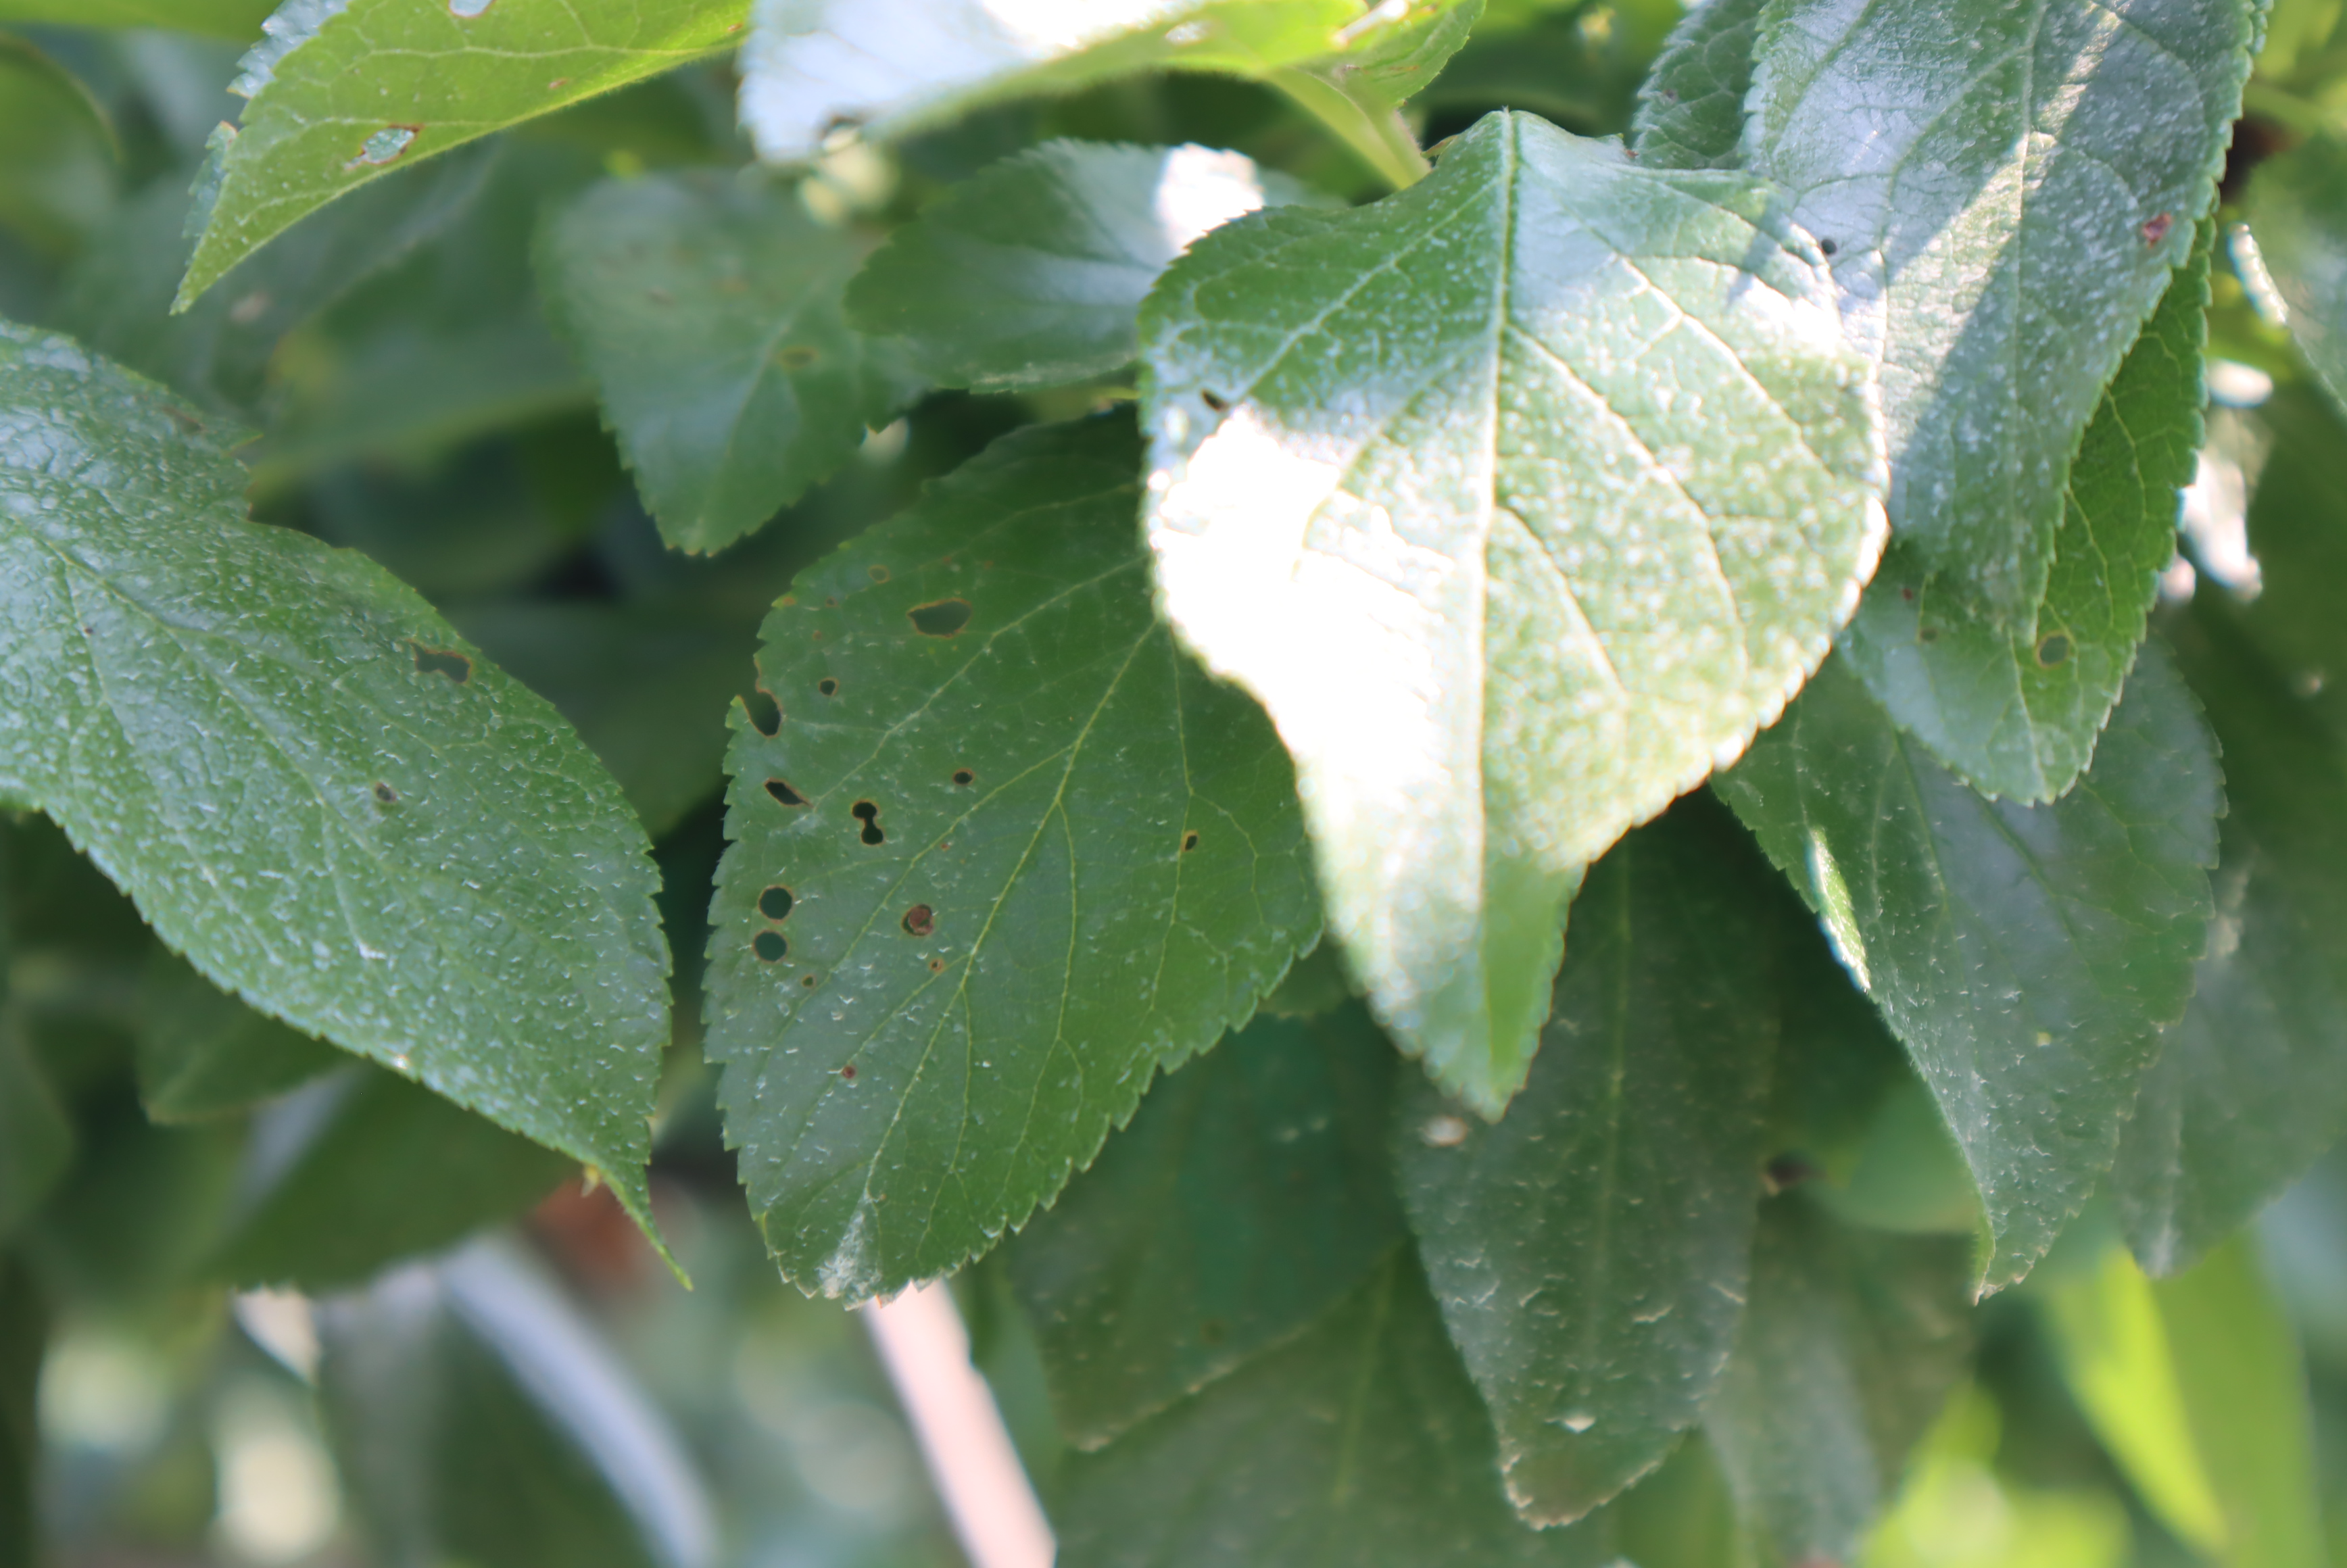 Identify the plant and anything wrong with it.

plum, shot hole disease
